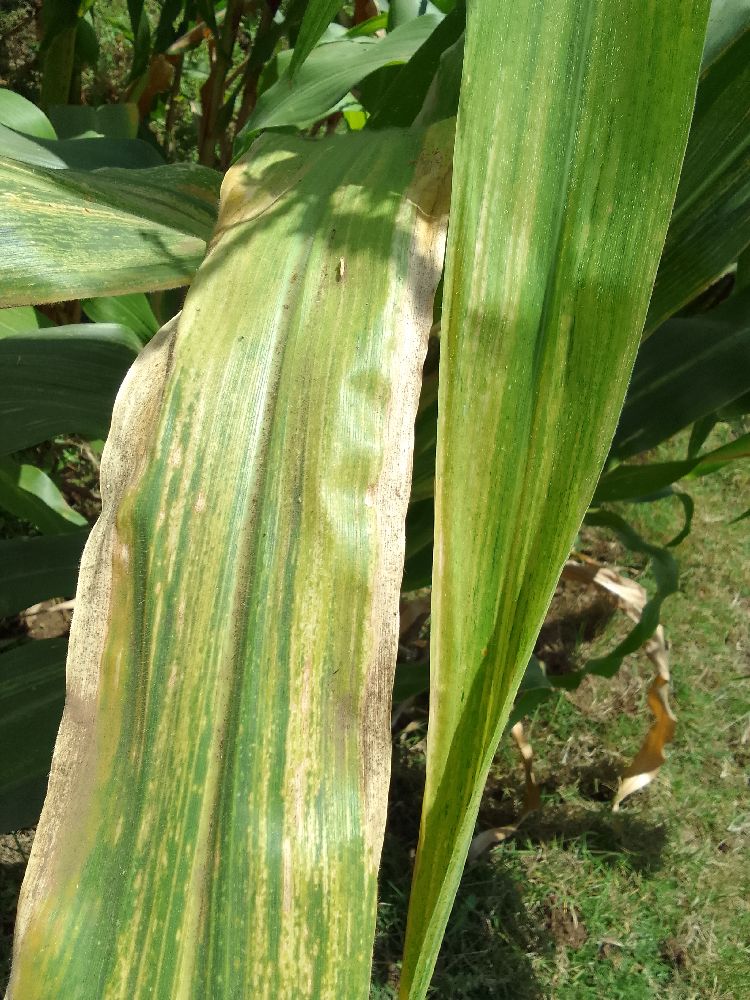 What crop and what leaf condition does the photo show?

maize, maize lethal necrosis
